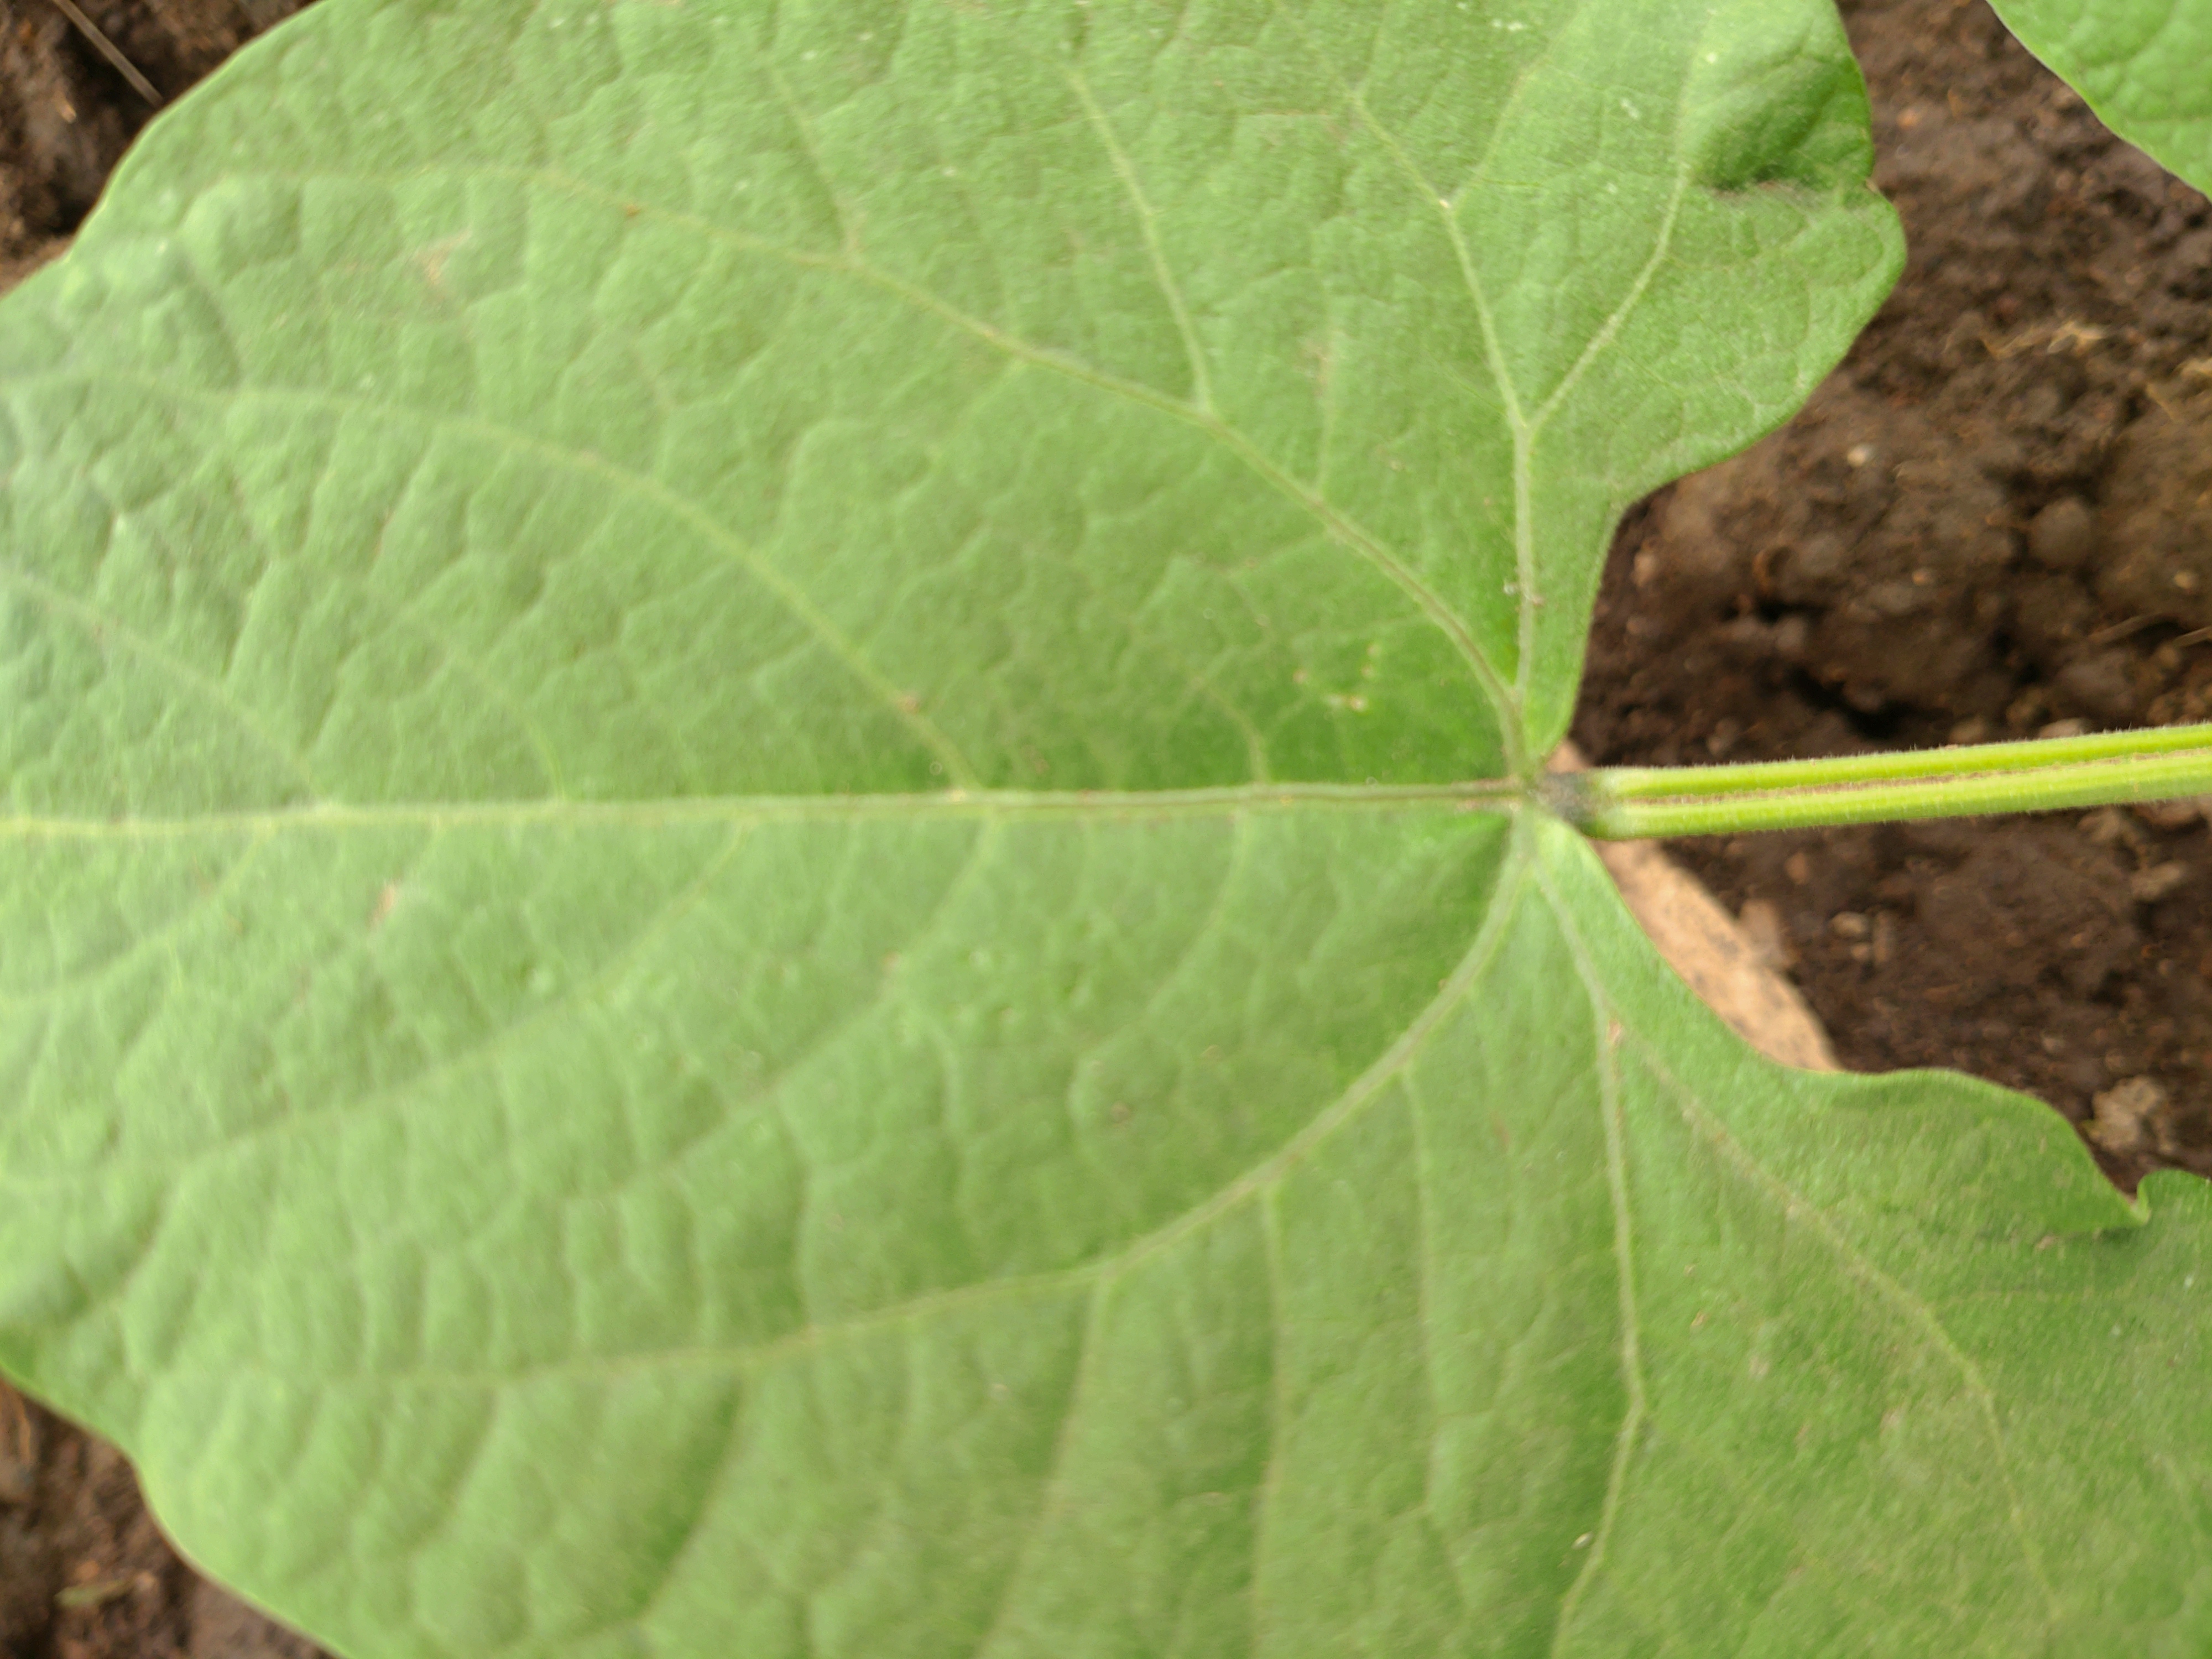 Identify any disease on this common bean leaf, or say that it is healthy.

healthy
